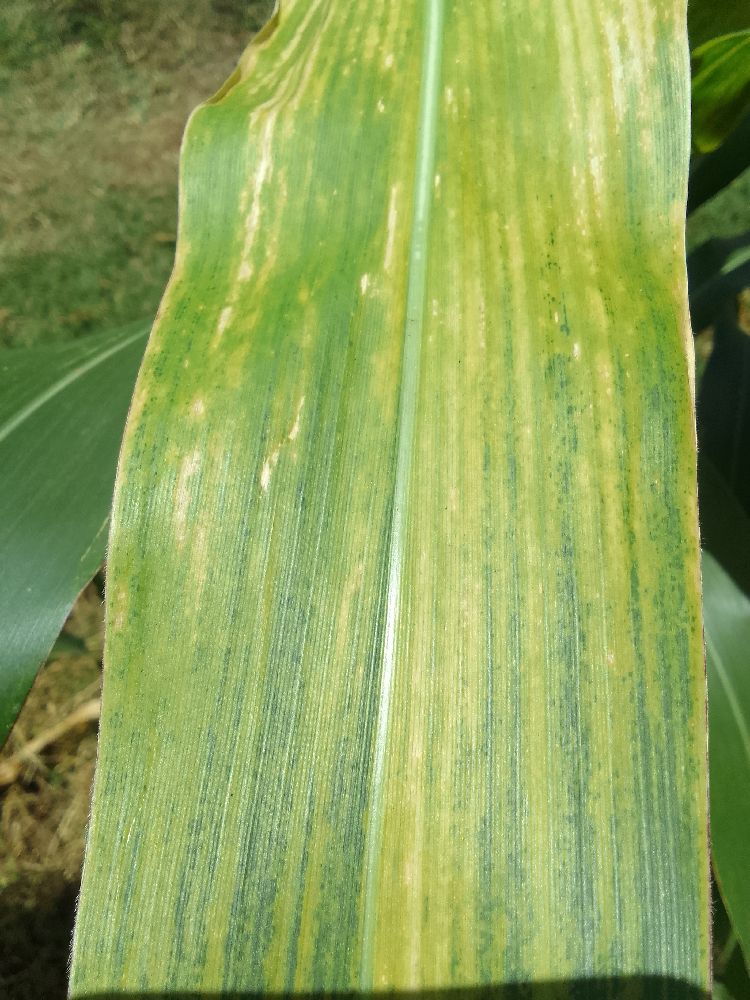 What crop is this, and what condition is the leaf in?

maize, maize lethal necrosis
